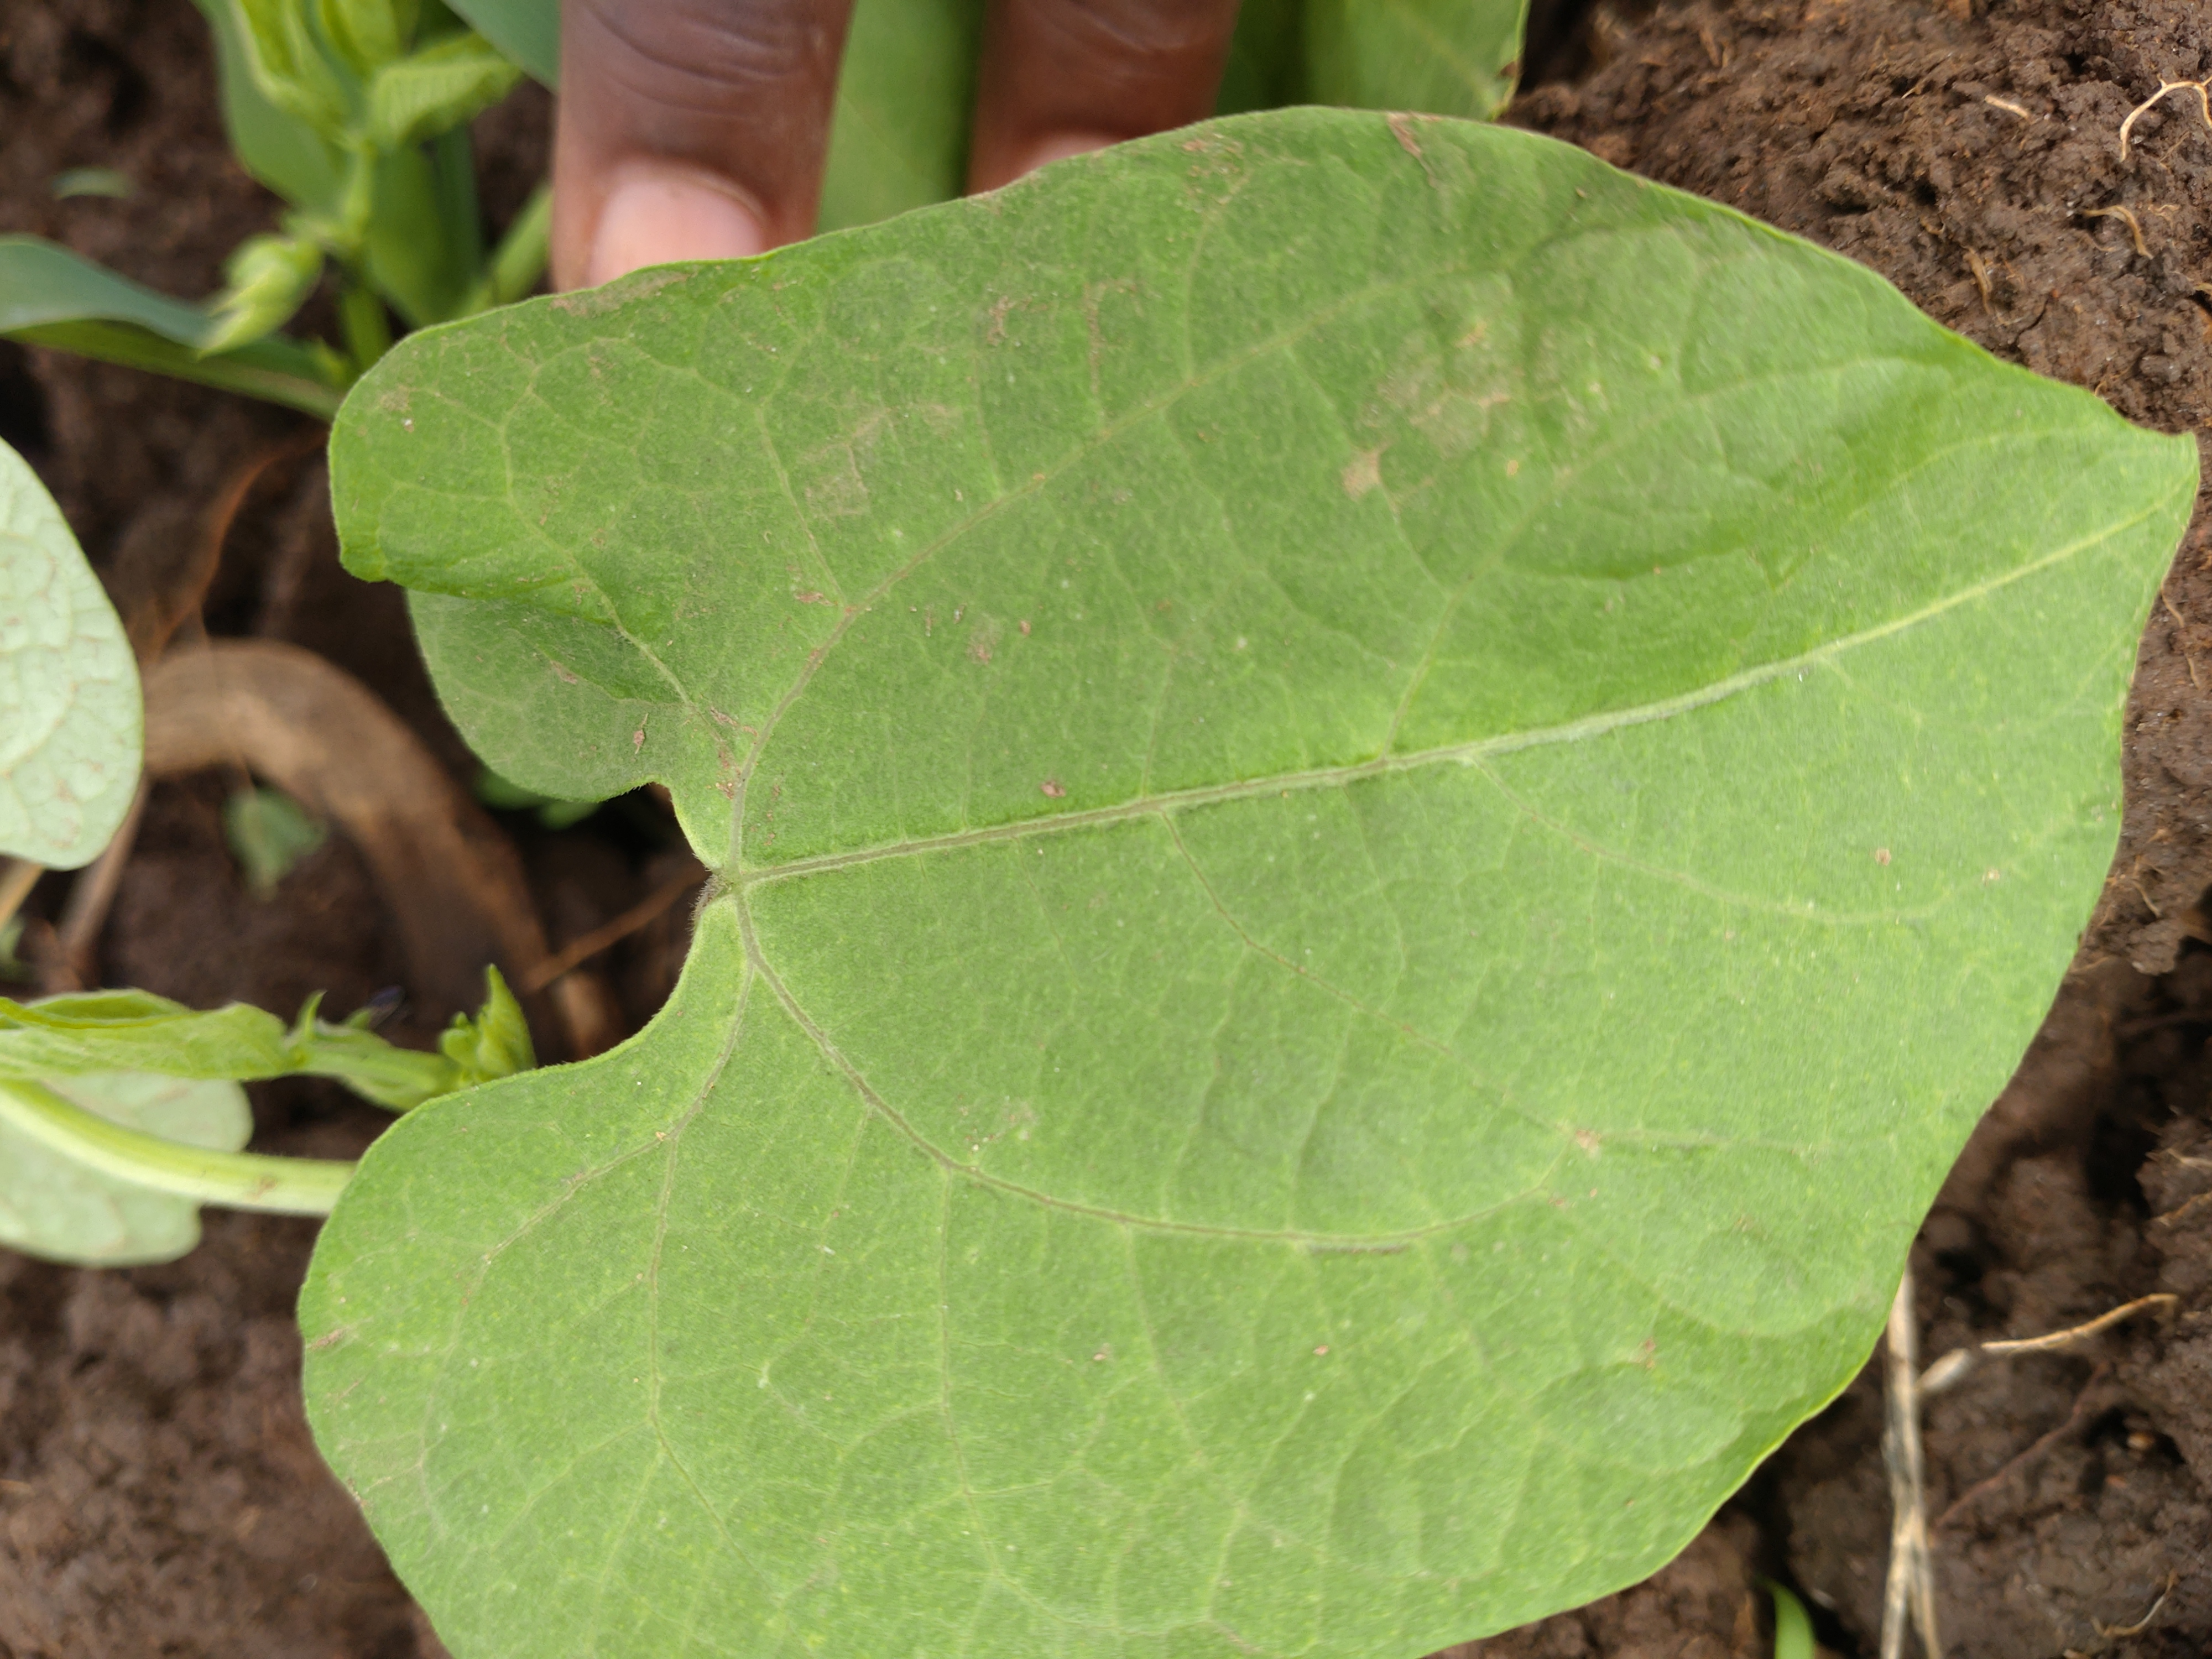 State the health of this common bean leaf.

healthy
